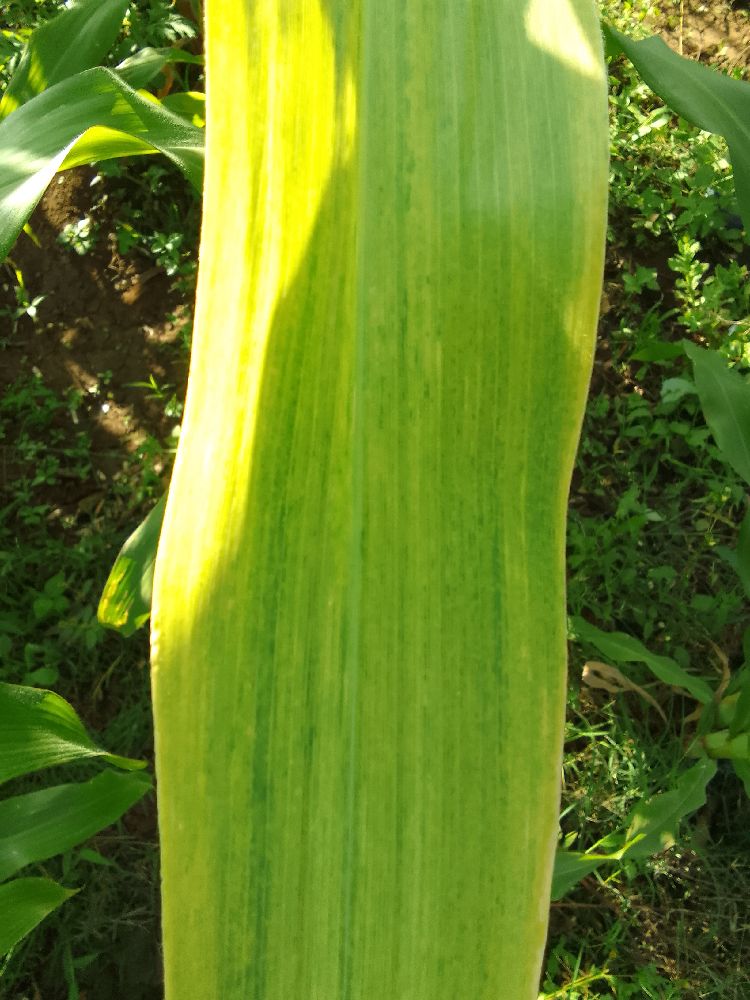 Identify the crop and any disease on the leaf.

maize, maize lethal necrosis
